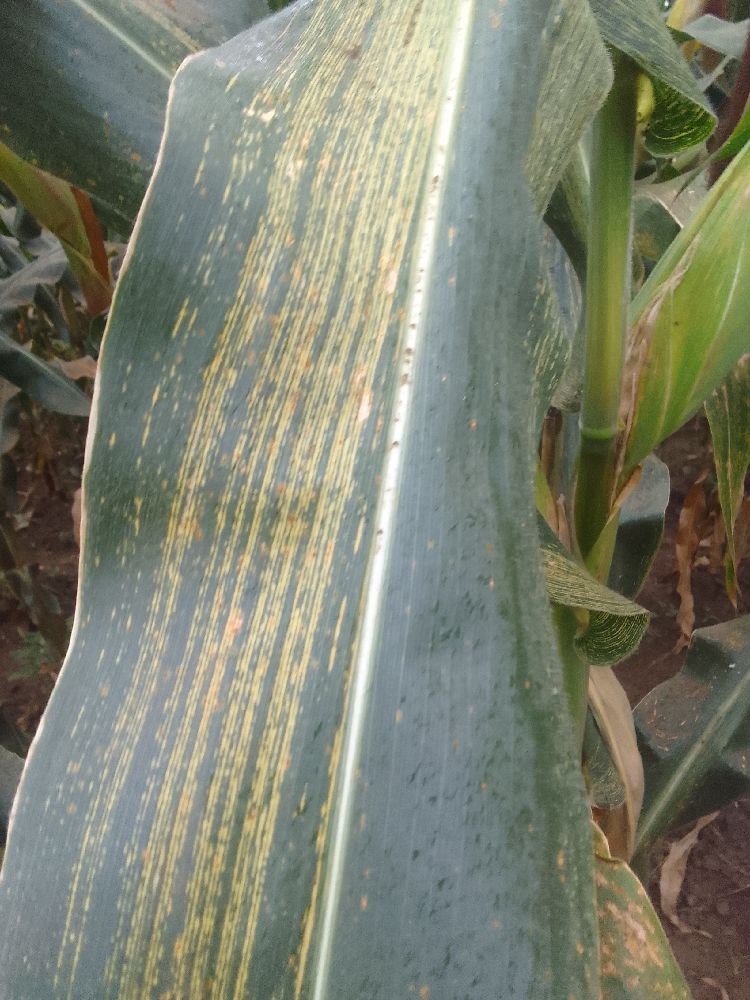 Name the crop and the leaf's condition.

maize, maize streak virus
